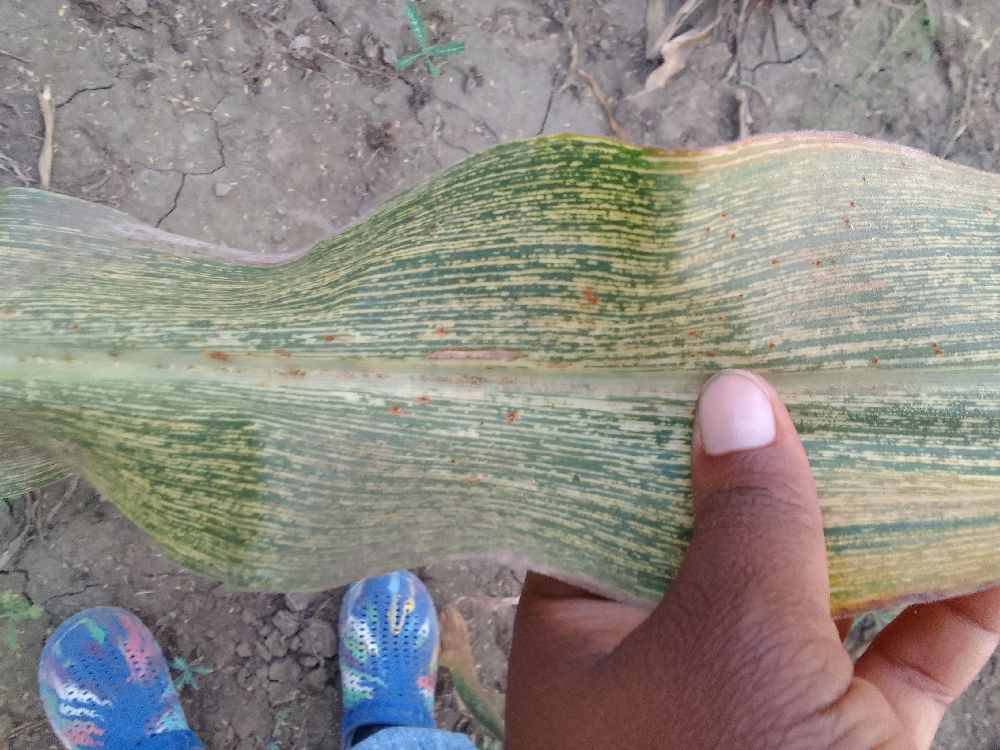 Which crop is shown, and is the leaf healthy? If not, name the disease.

maize, maize streak virus
